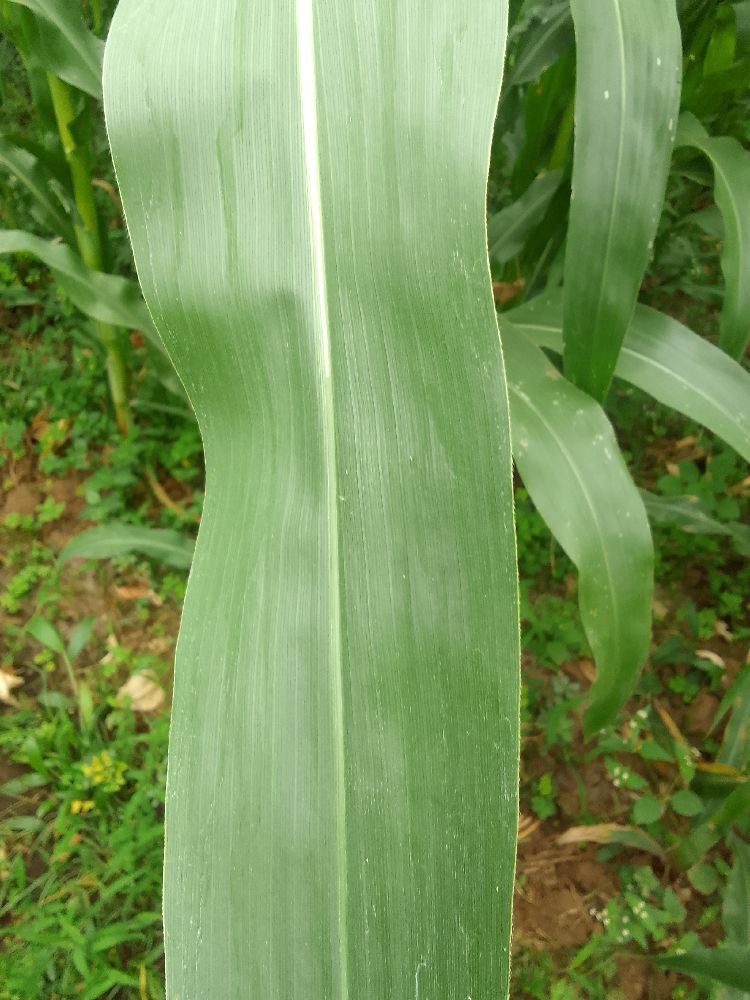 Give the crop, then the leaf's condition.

maize, healthy
